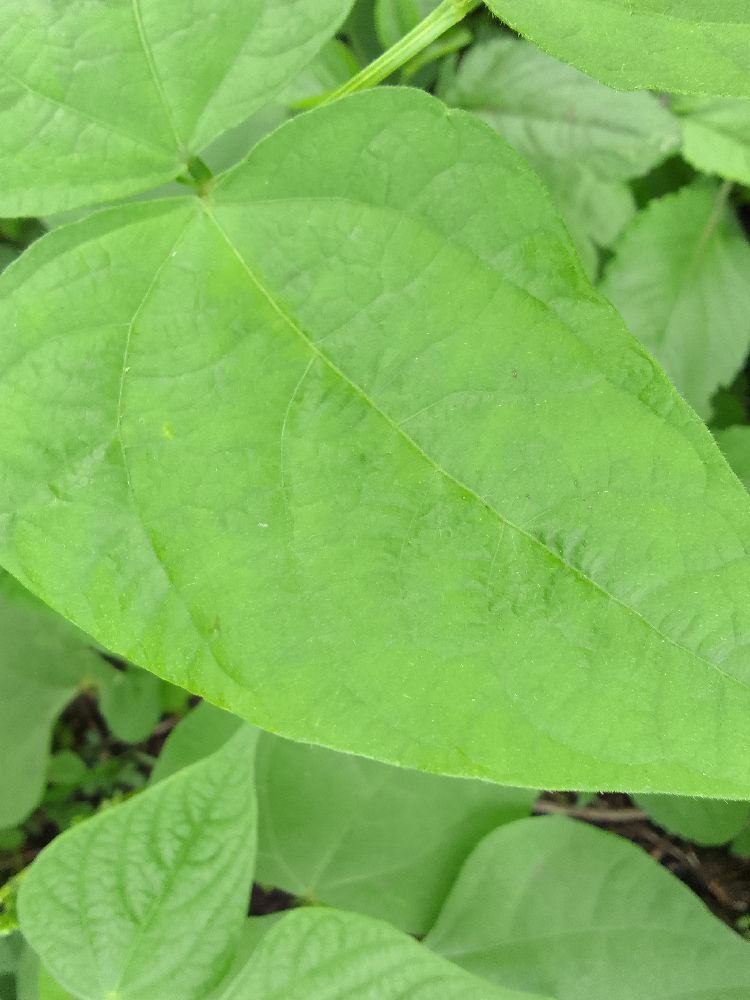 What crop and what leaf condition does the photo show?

common bean, healthy
